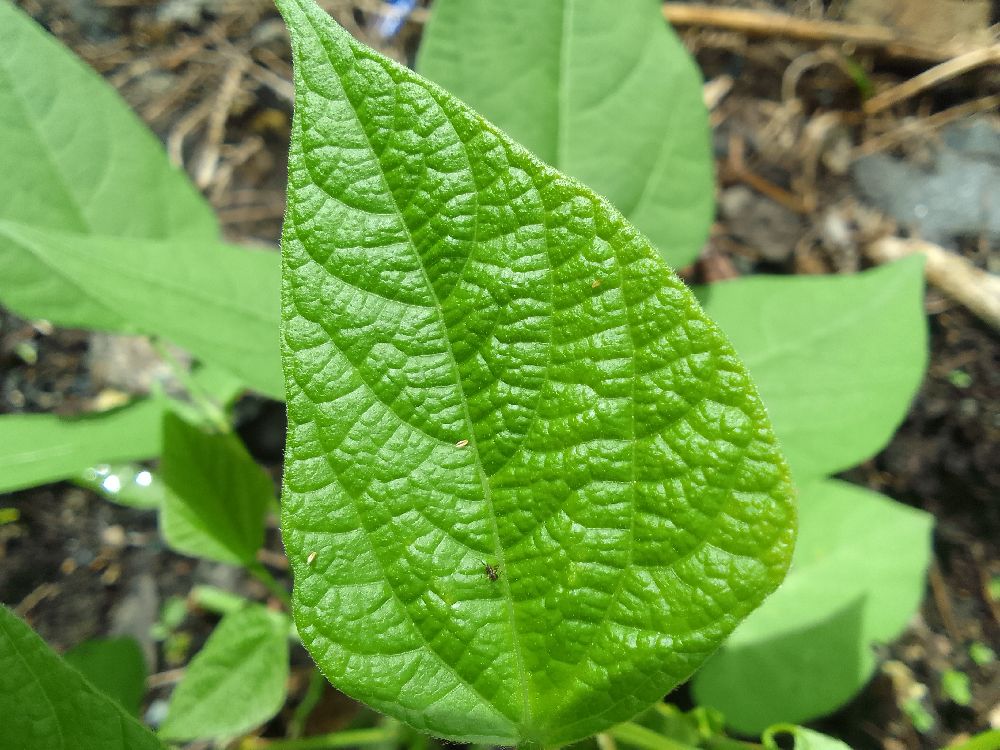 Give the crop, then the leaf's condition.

common bean, healthy
